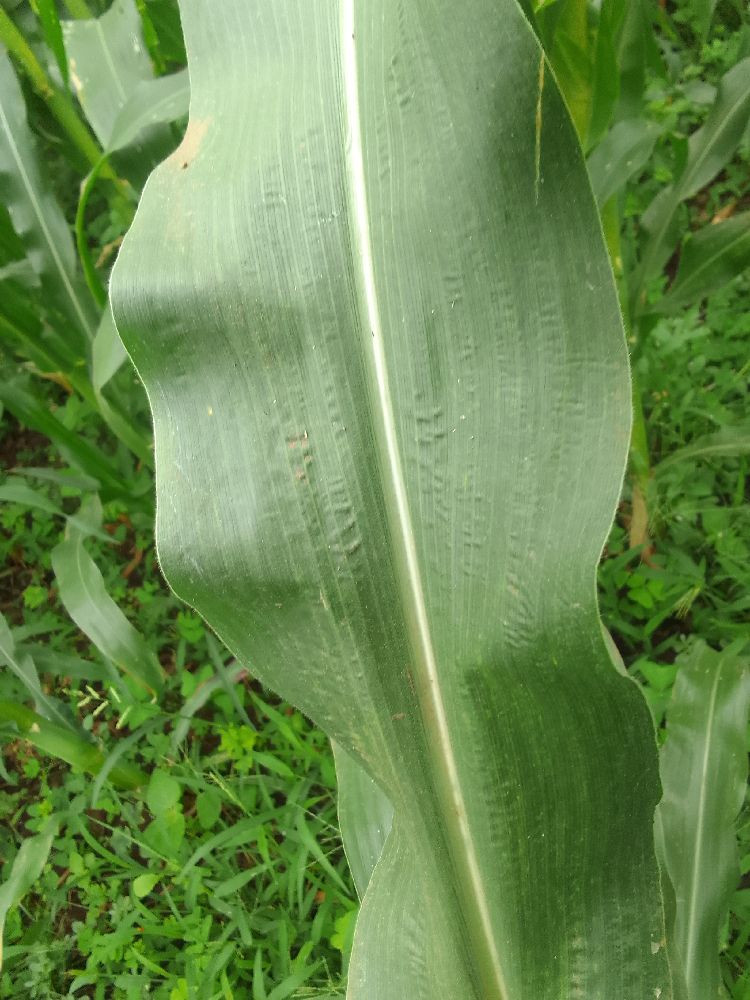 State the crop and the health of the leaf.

maize, healthy
